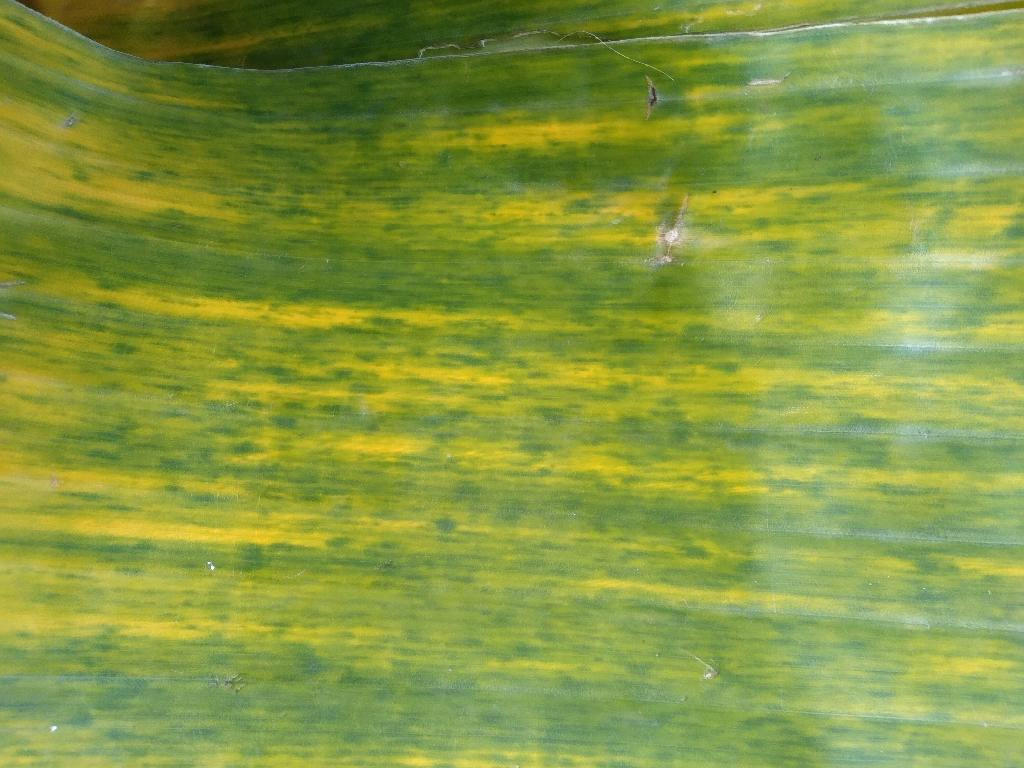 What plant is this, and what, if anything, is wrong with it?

banana, fusarium wilt race 1
